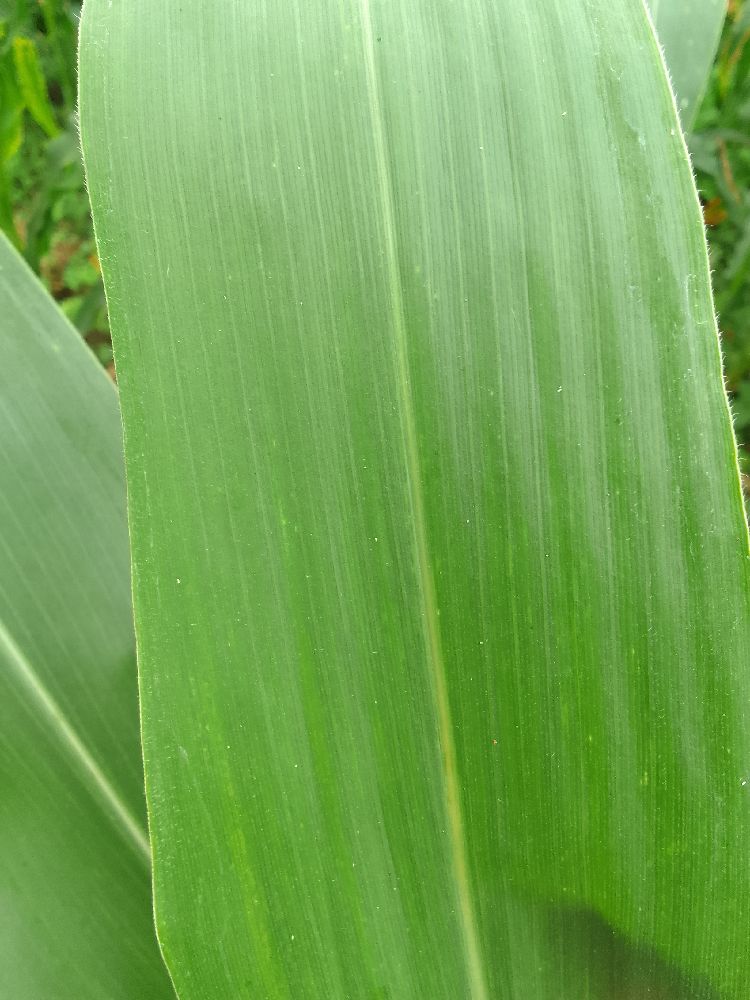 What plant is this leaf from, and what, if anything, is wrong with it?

maize, healthy
